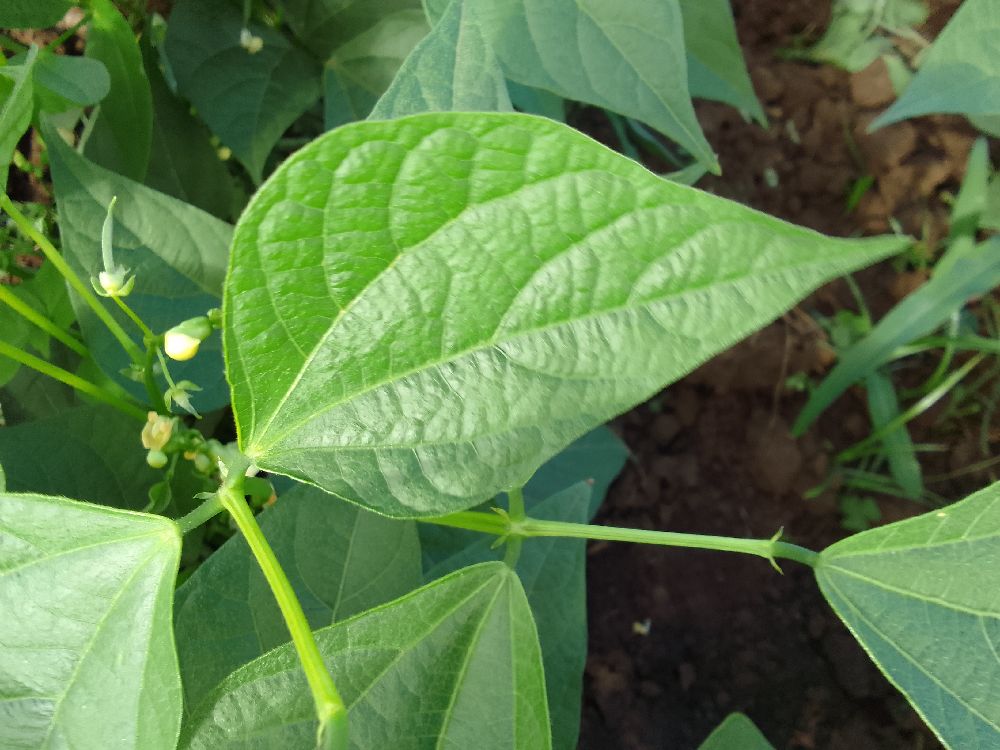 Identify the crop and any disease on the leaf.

common bean, healthy
